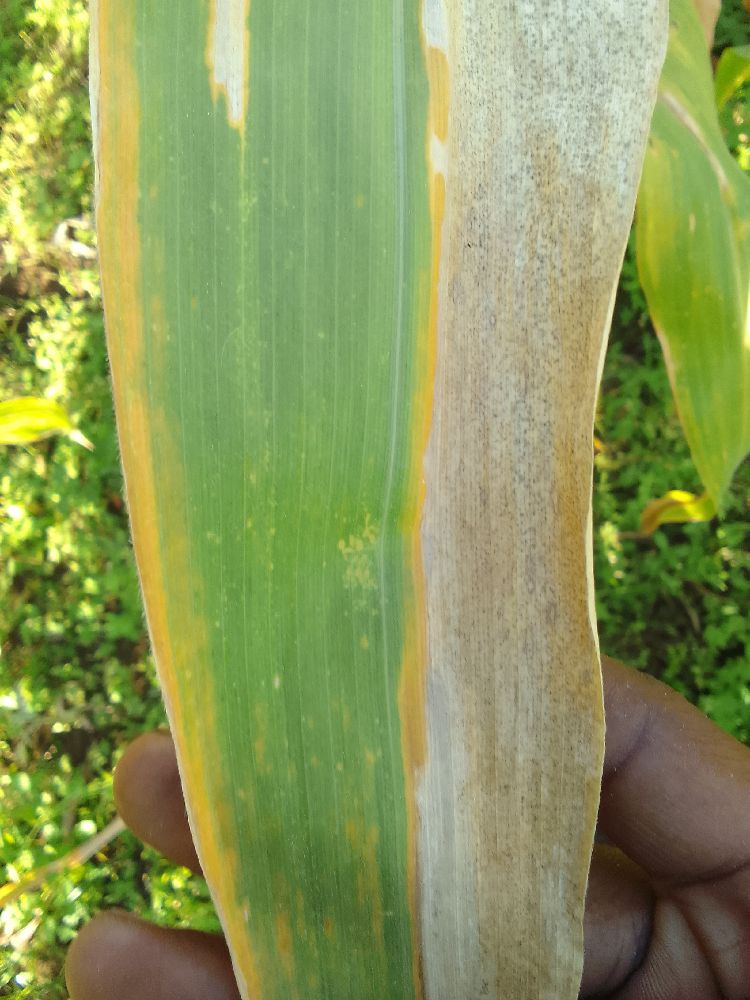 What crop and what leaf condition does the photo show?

maize, maize lethal necrosis
